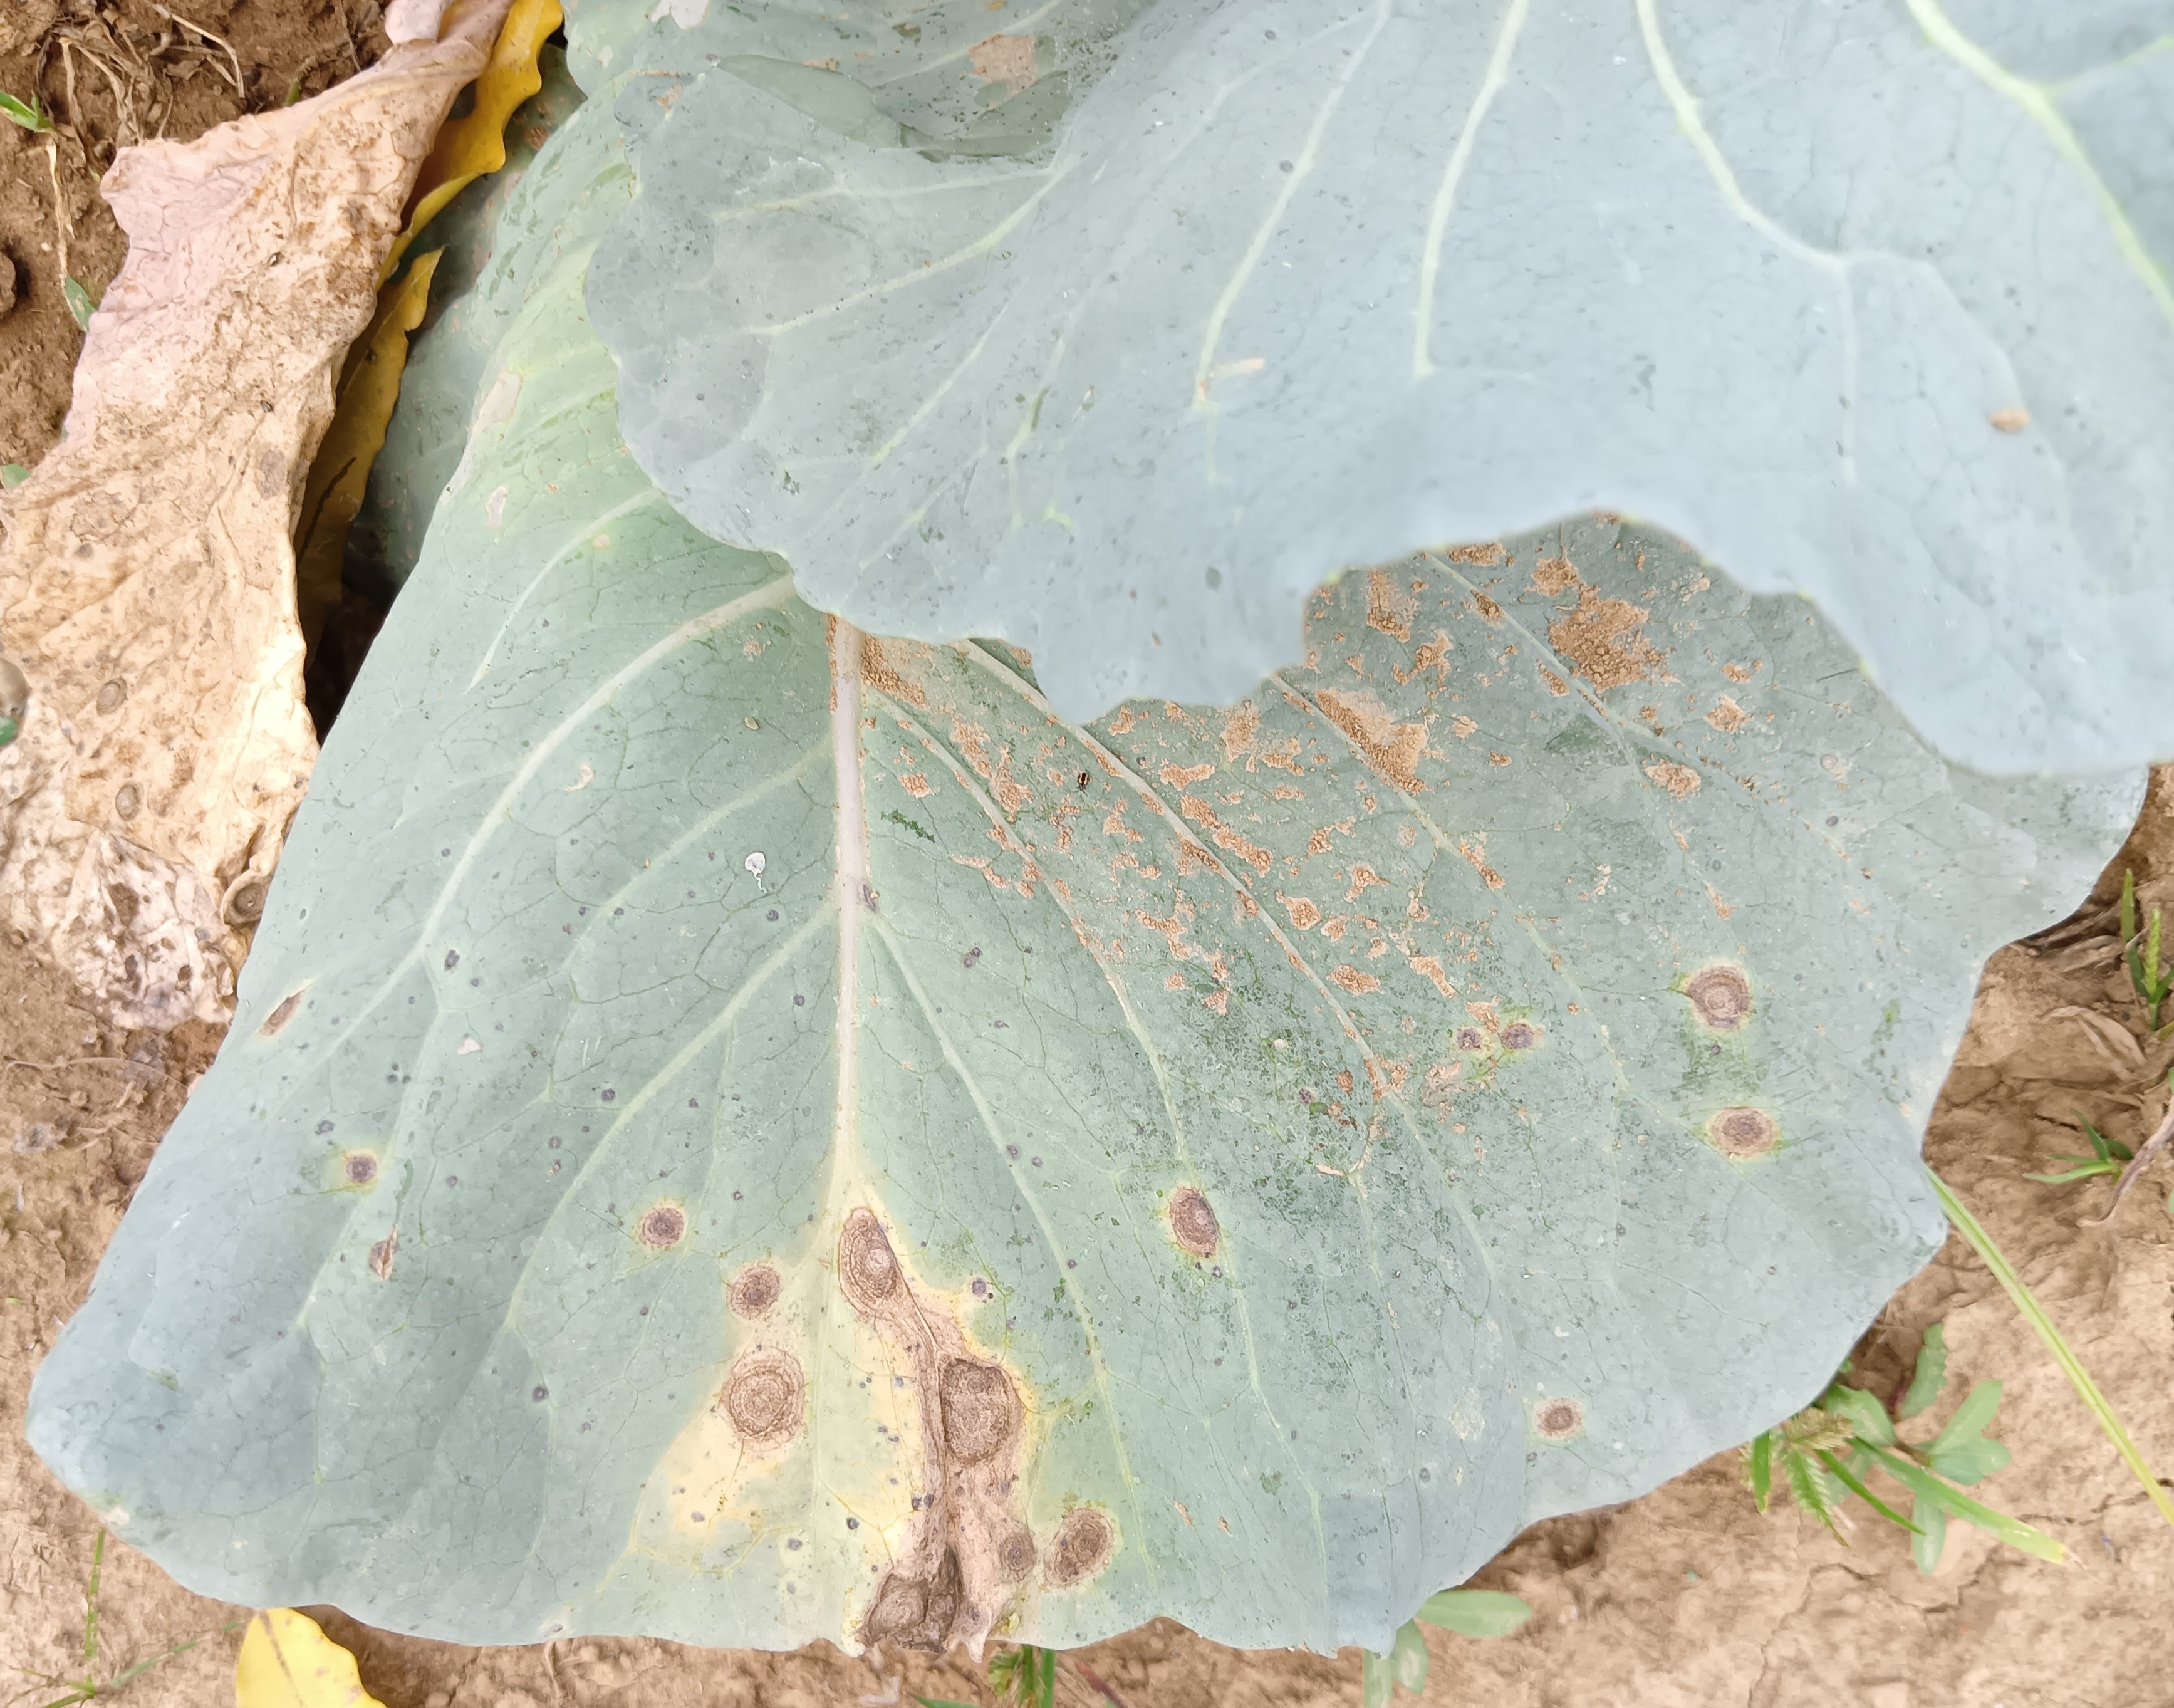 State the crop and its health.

cabbage, alternaria
